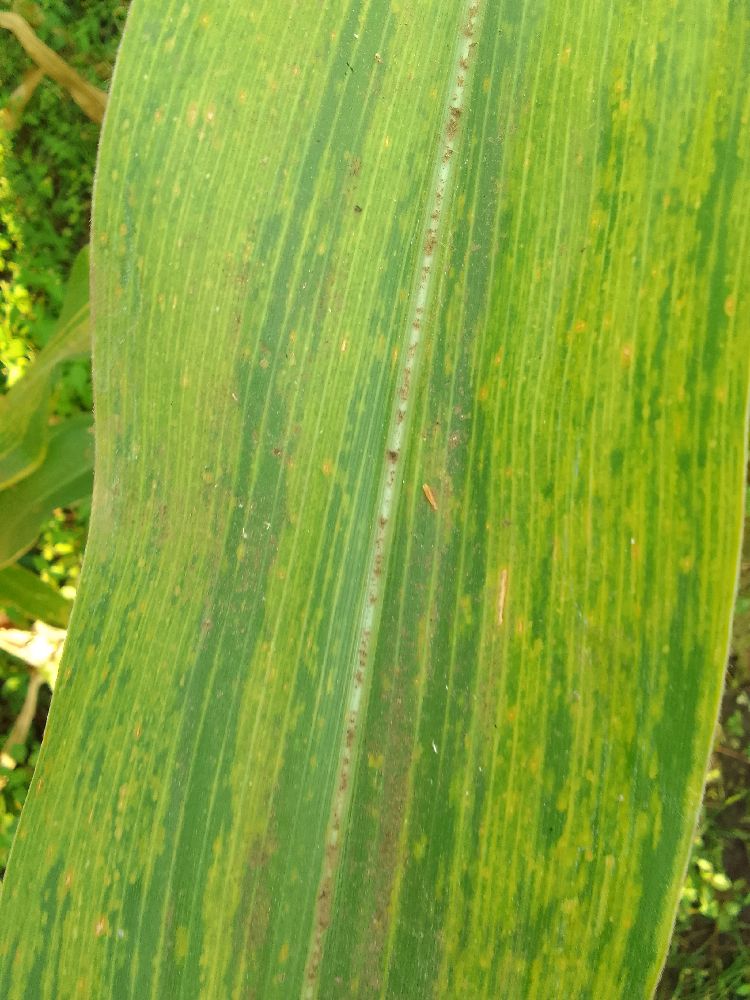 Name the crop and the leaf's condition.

maize, maize lethal necrosis
